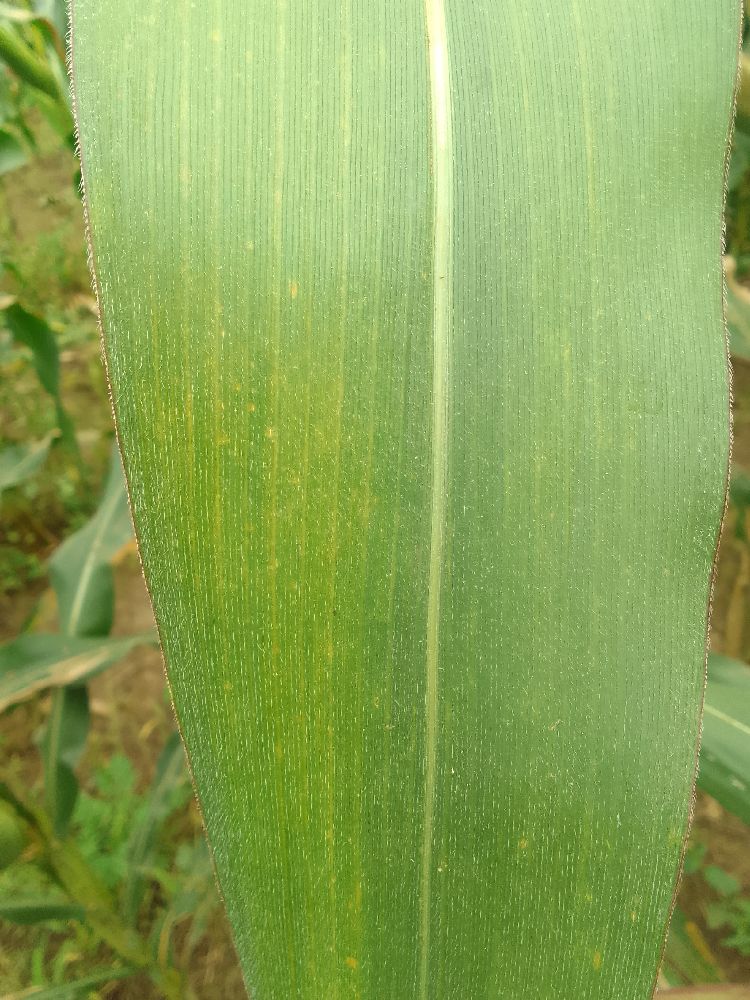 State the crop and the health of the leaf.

maize, healthy
